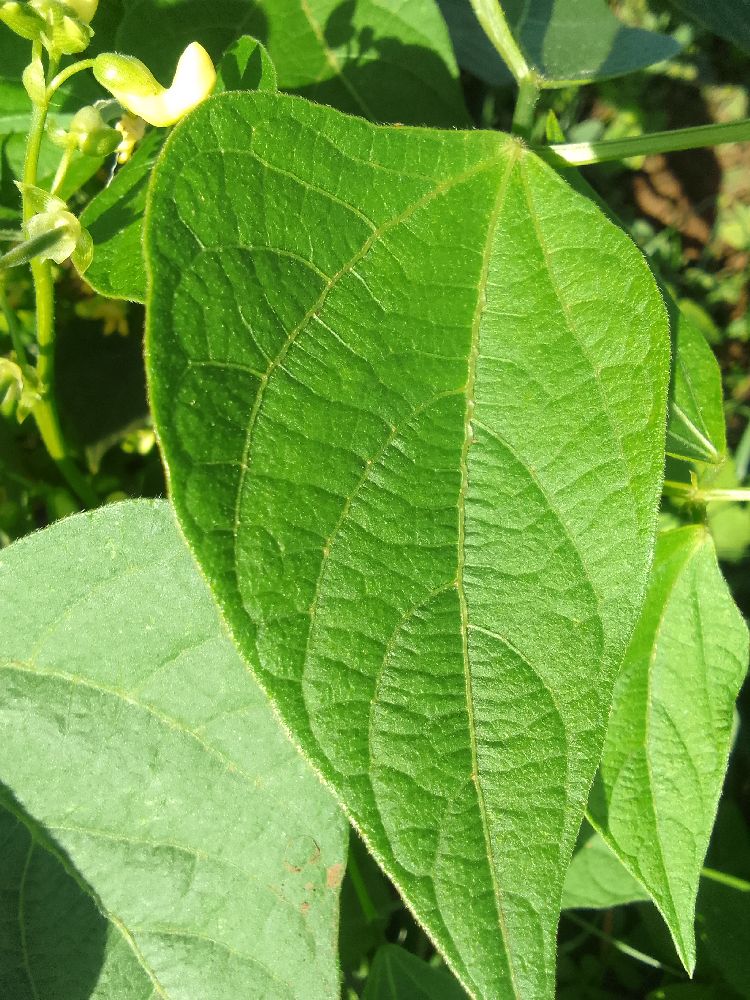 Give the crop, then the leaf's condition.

common bean, healthy
